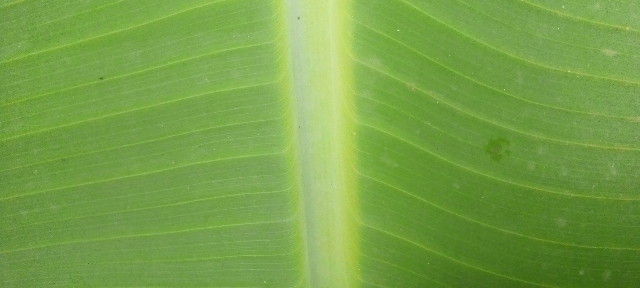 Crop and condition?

banana, healthy
